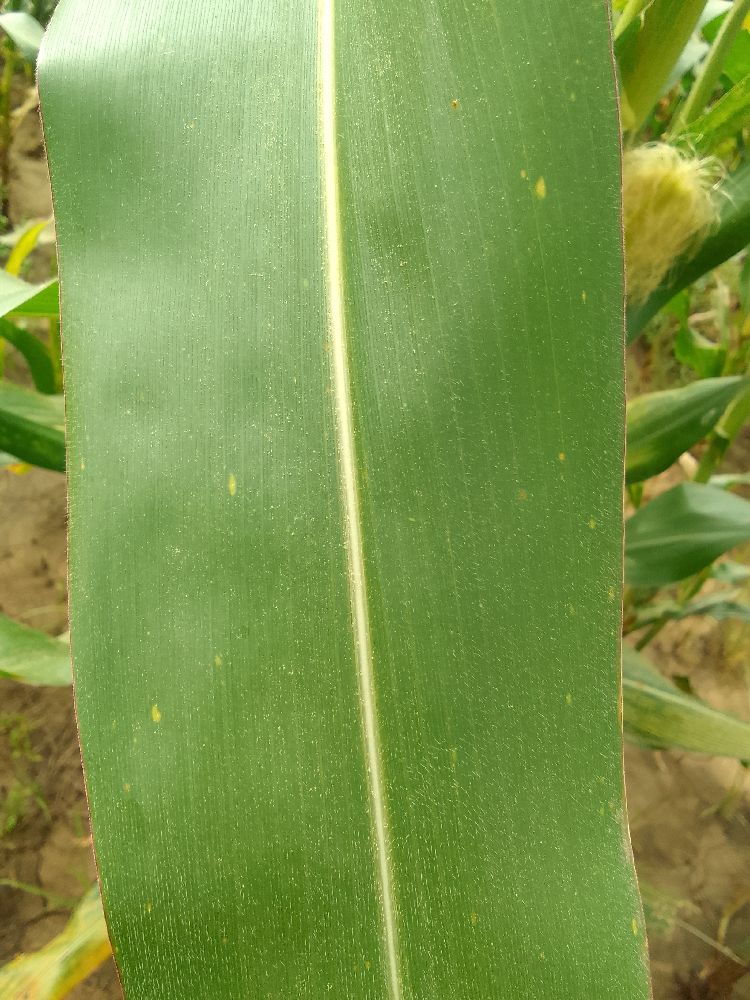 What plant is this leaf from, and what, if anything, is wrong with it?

maize, healthy
